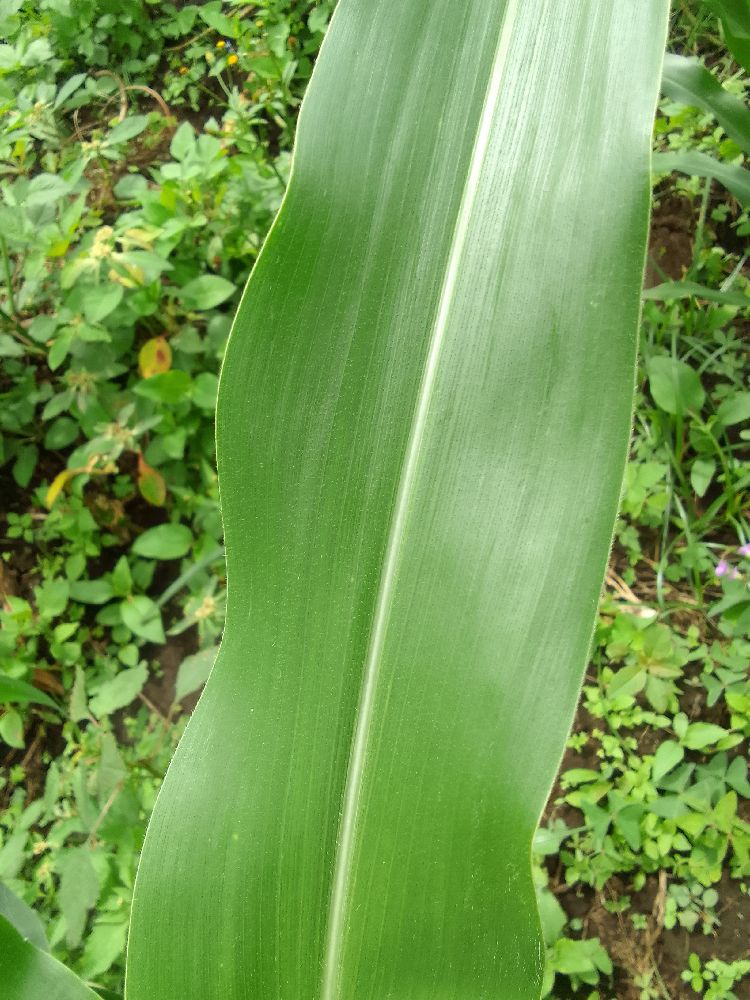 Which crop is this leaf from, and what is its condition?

maize, healthy
